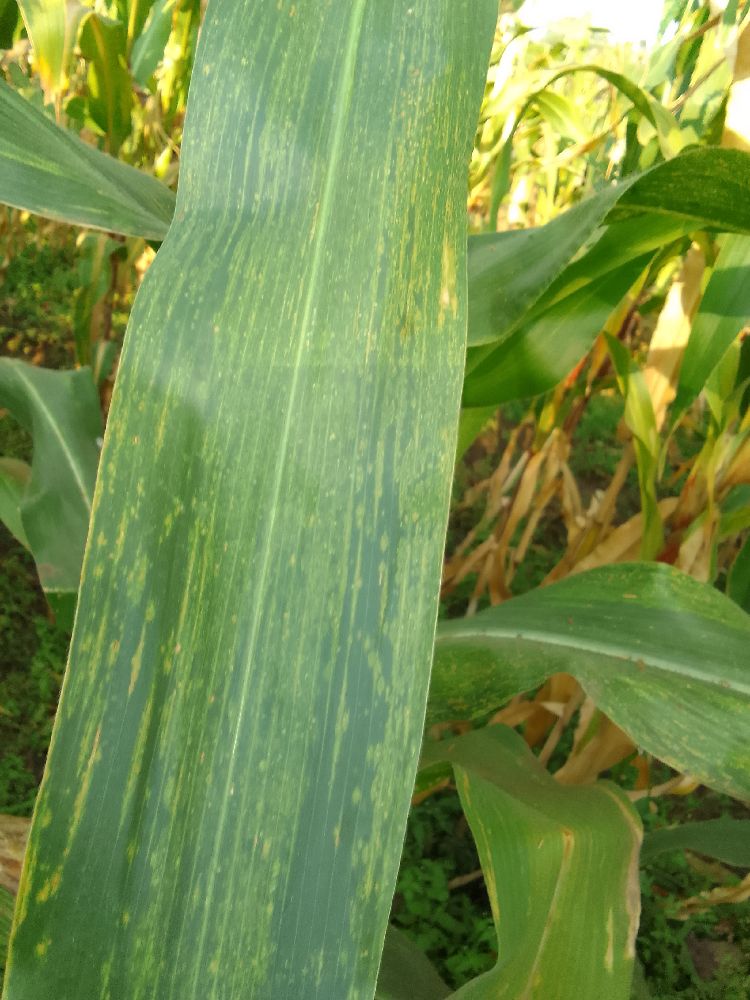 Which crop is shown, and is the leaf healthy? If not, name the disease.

maize, maize lethal necrosis
